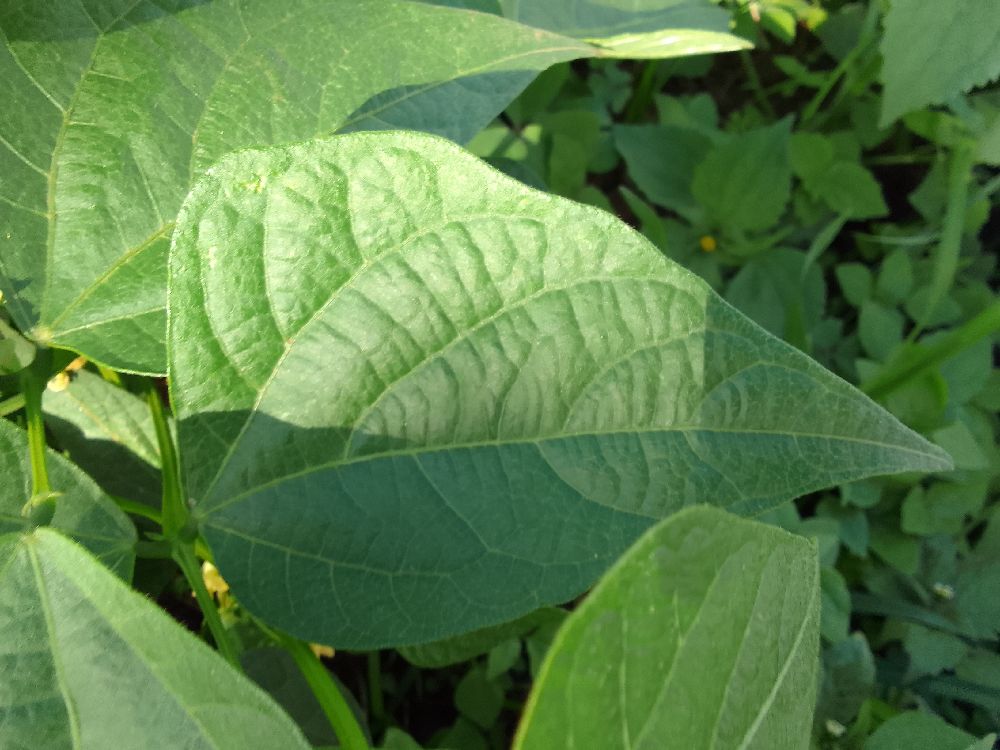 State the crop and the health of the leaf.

common bean, healthy
